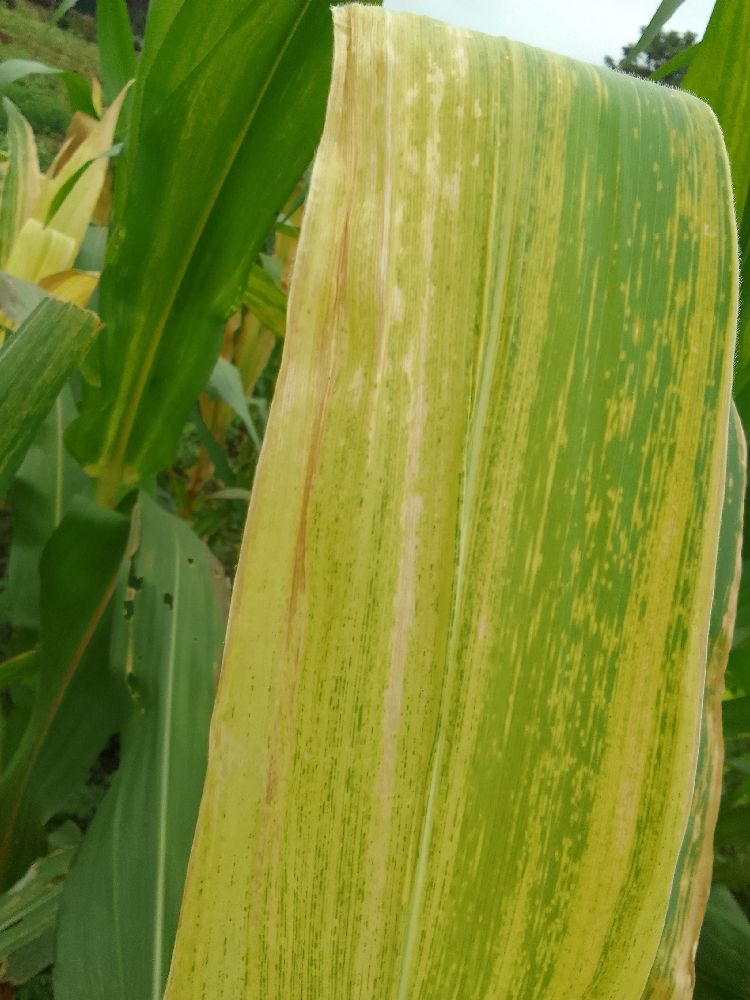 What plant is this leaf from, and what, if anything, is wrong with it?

maize, maize lethal necrosis
